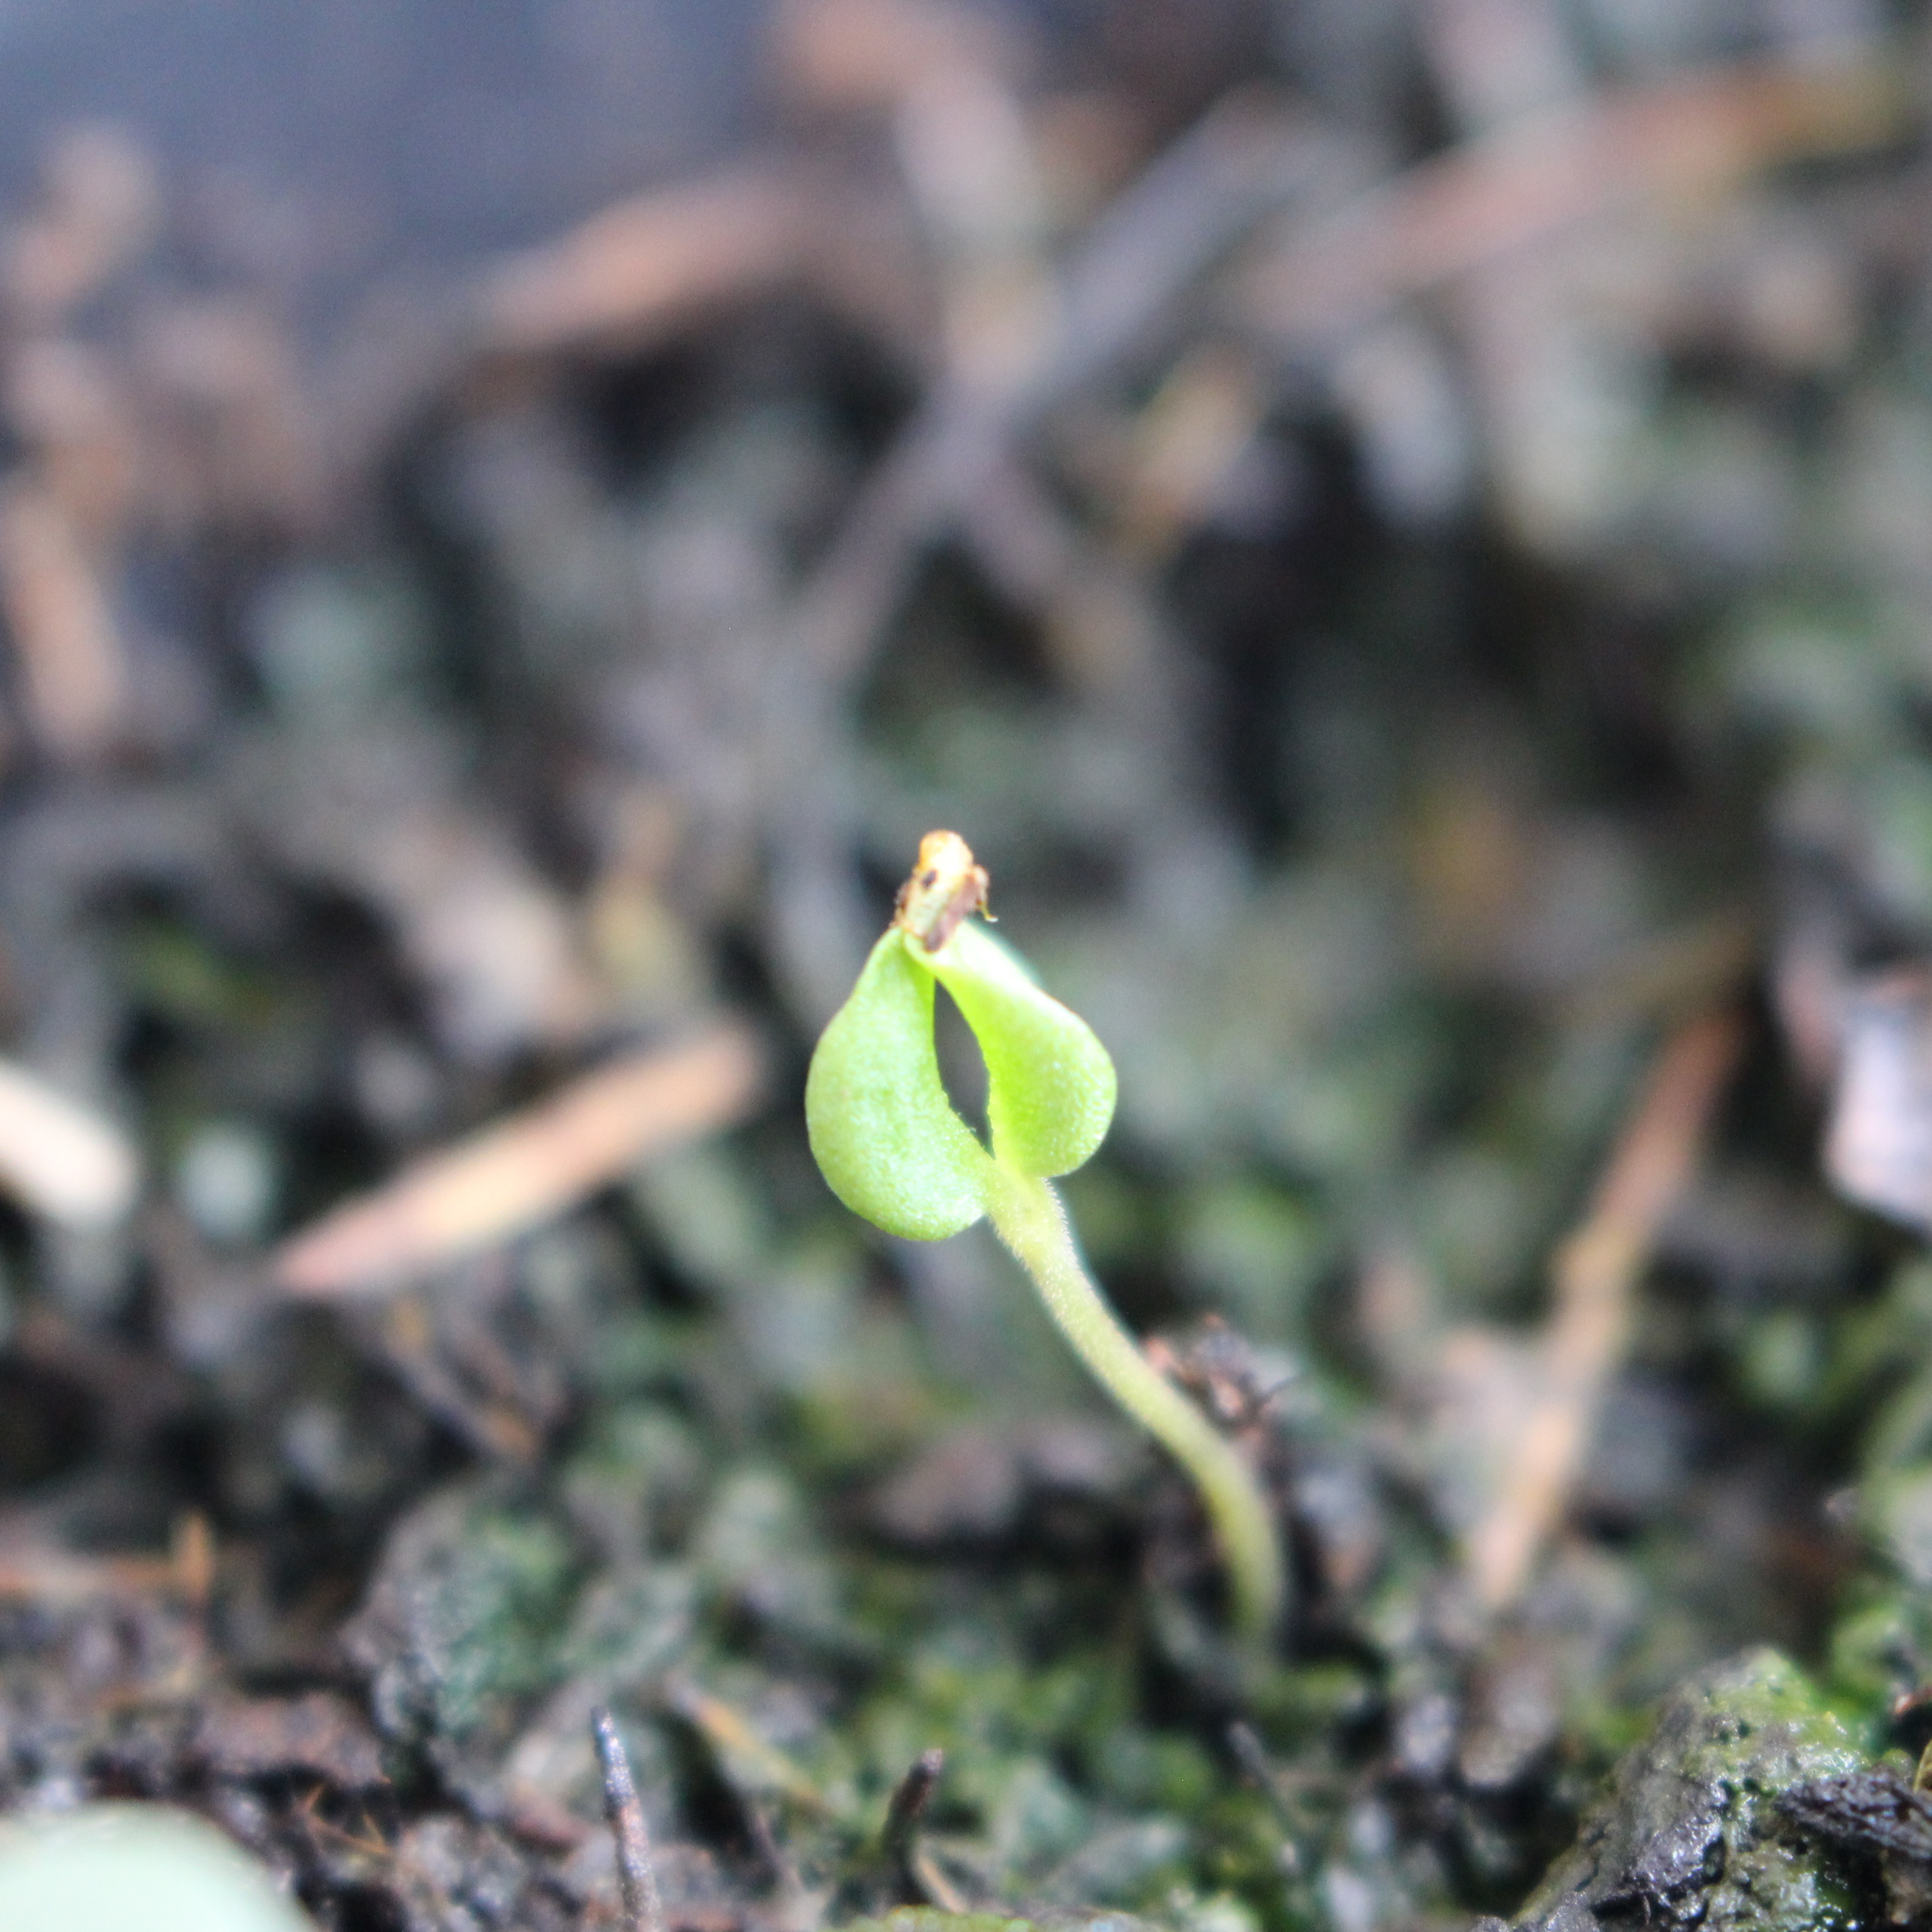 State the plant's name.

Veronica persica
